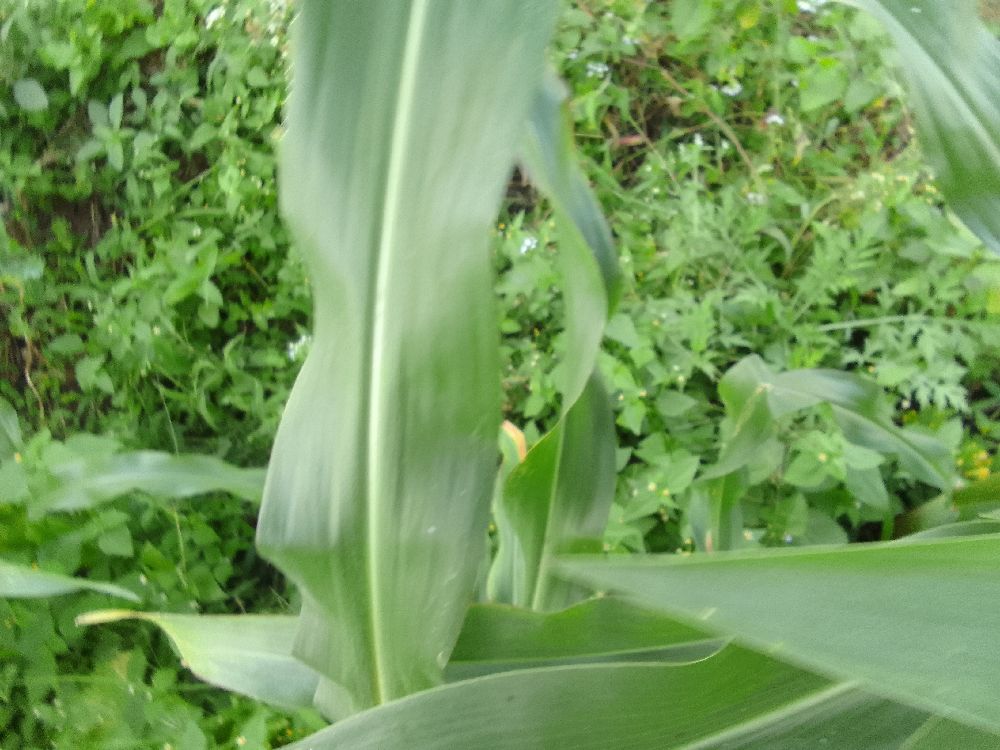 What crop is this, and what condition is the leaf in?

maize, healthy
